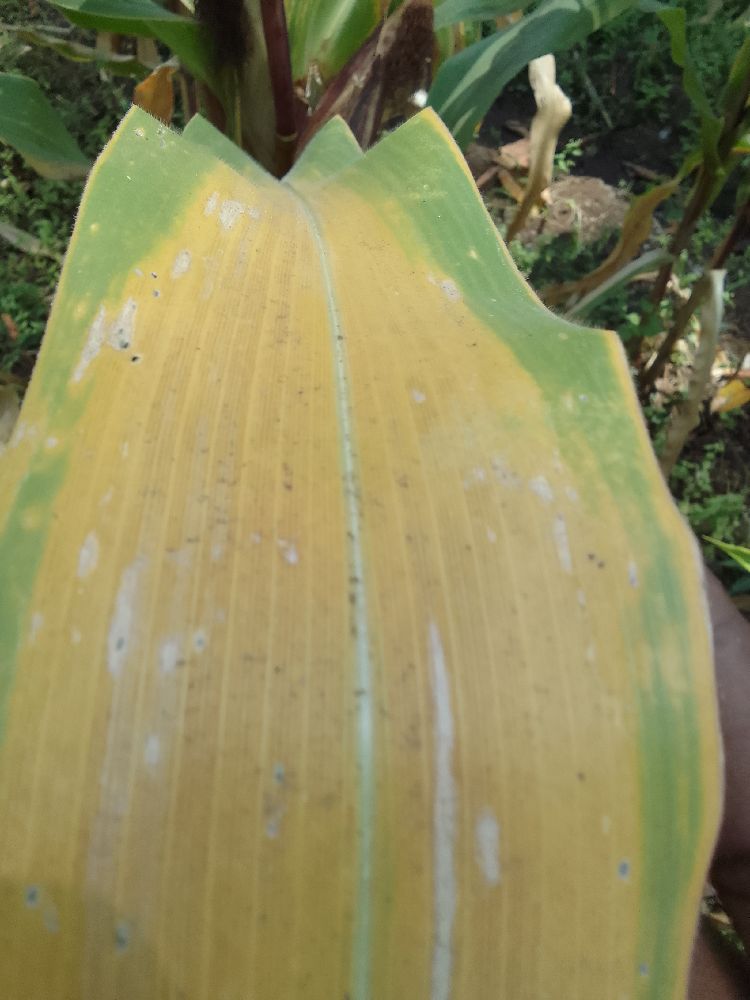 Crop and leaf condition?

maize, maize lethal necrosis
